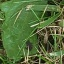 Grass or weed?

structured weed
